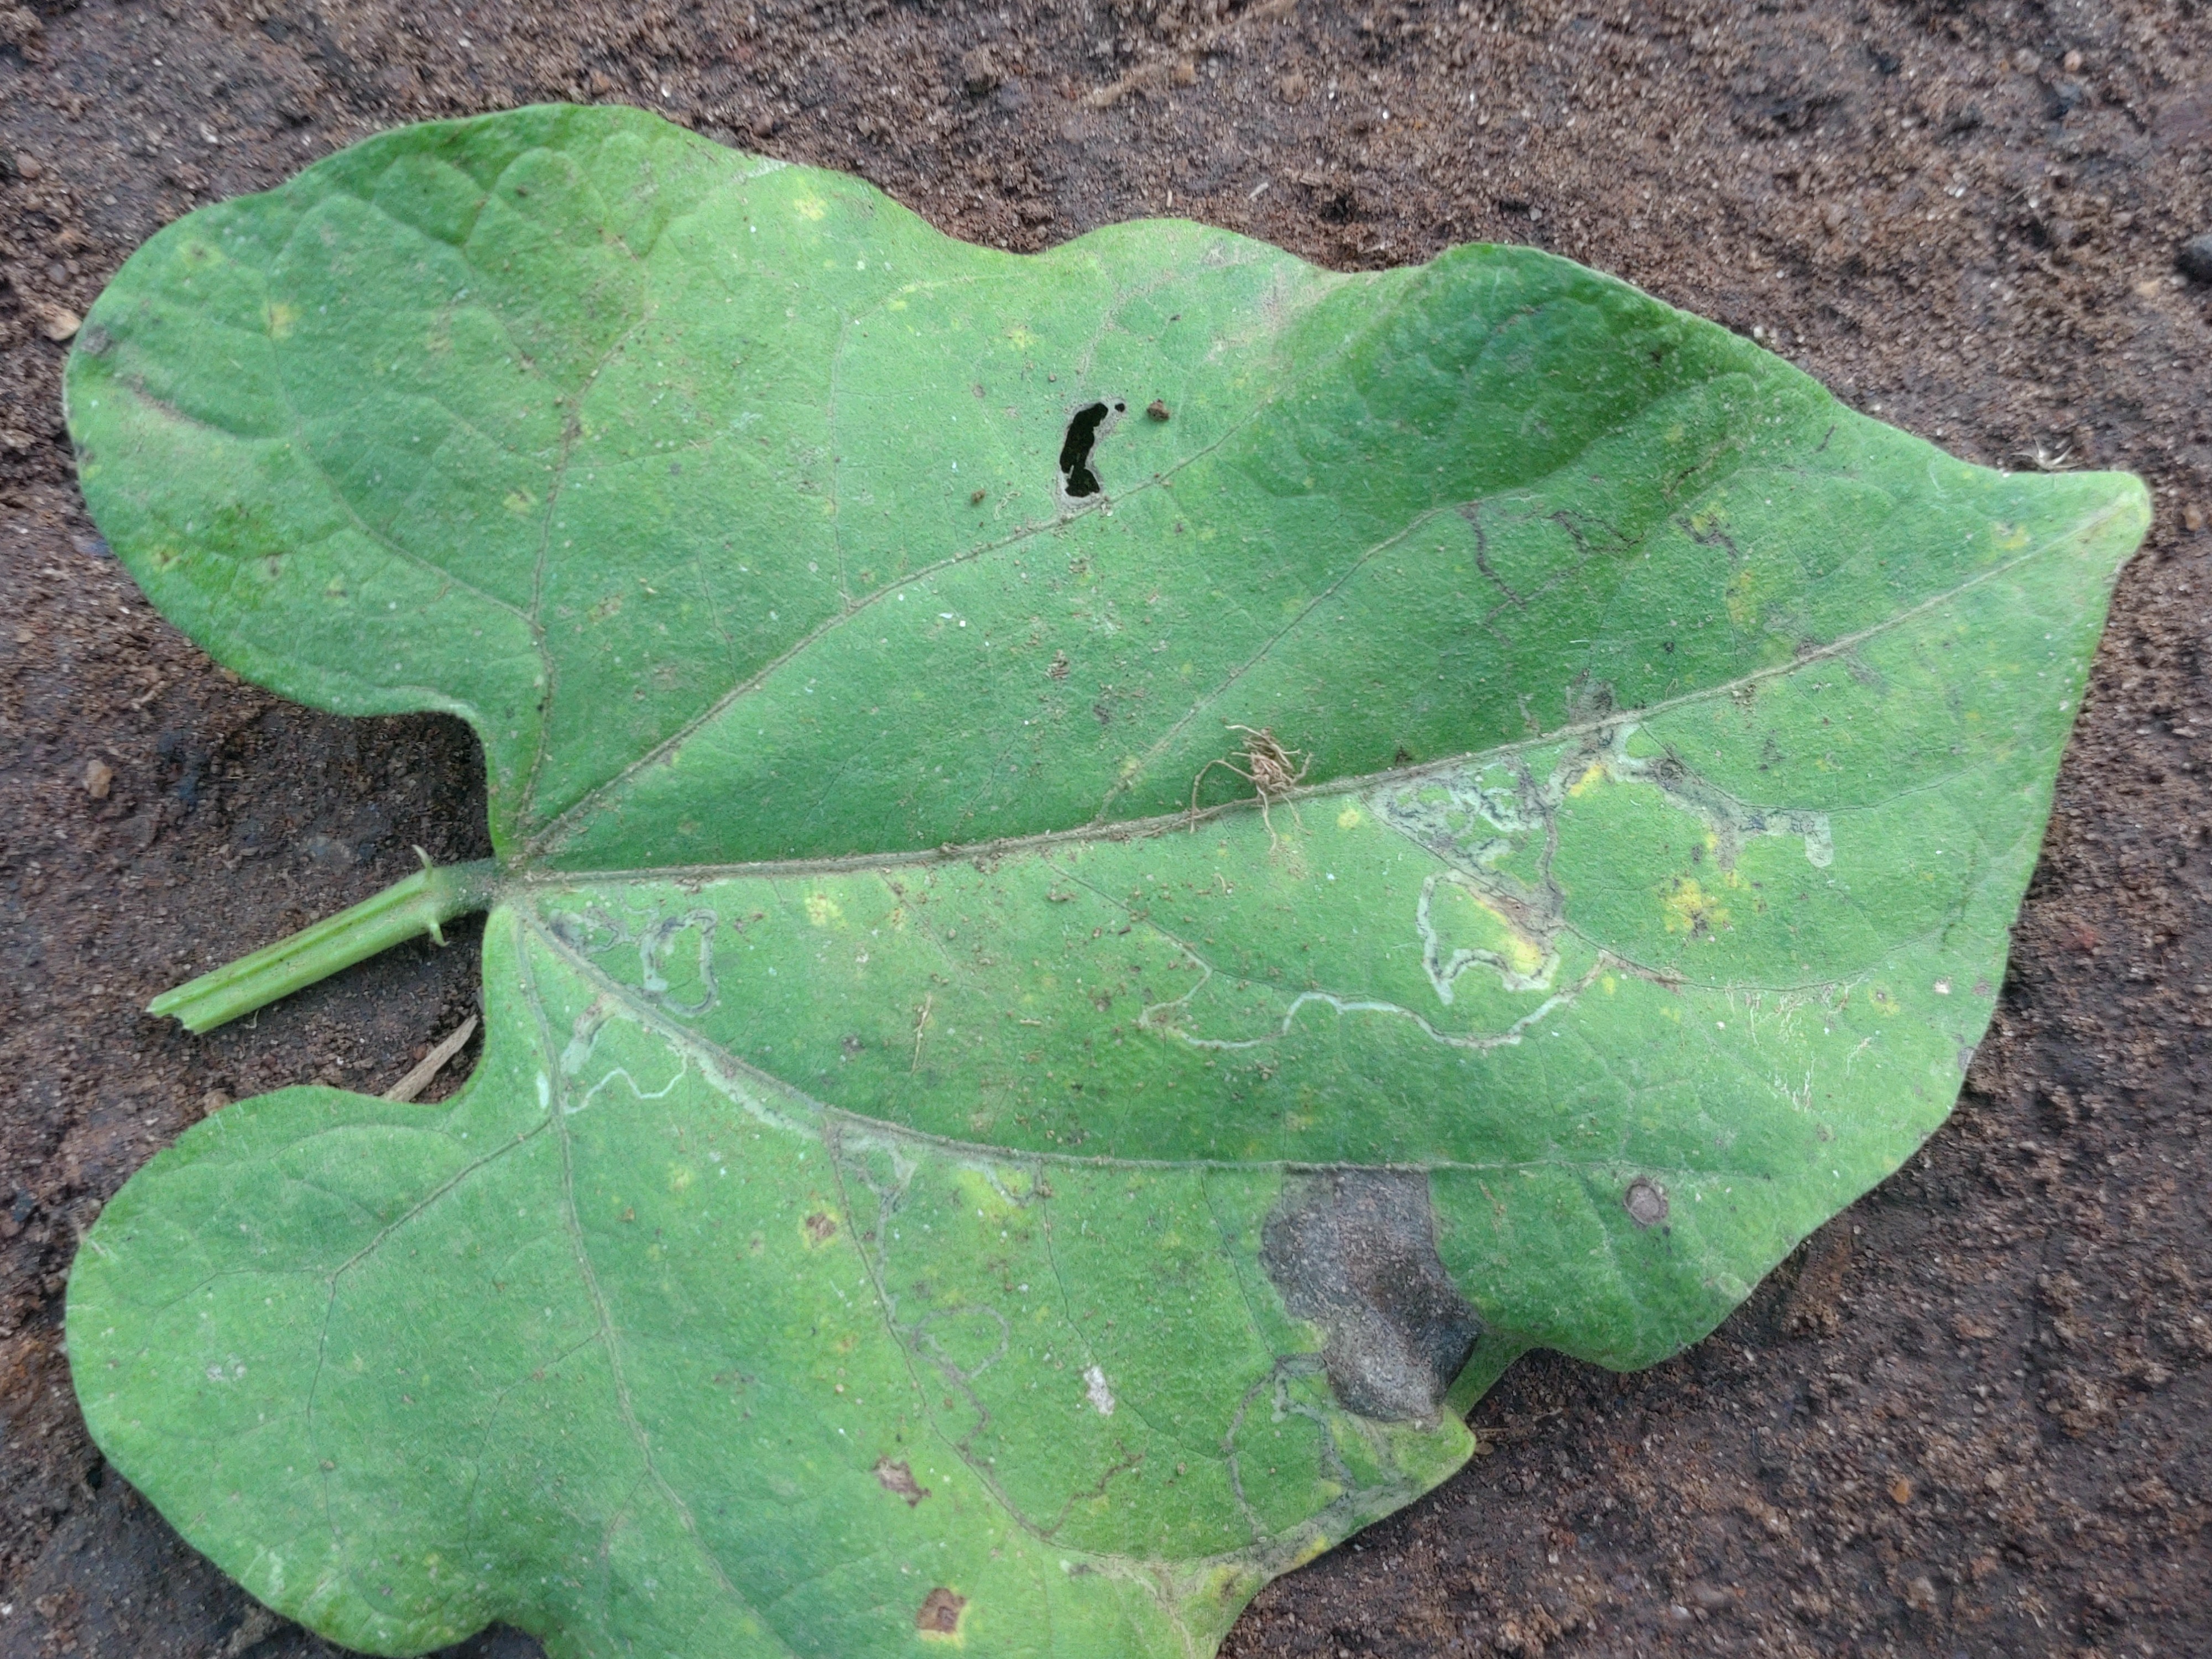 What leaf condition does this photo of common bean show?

anthracnose
